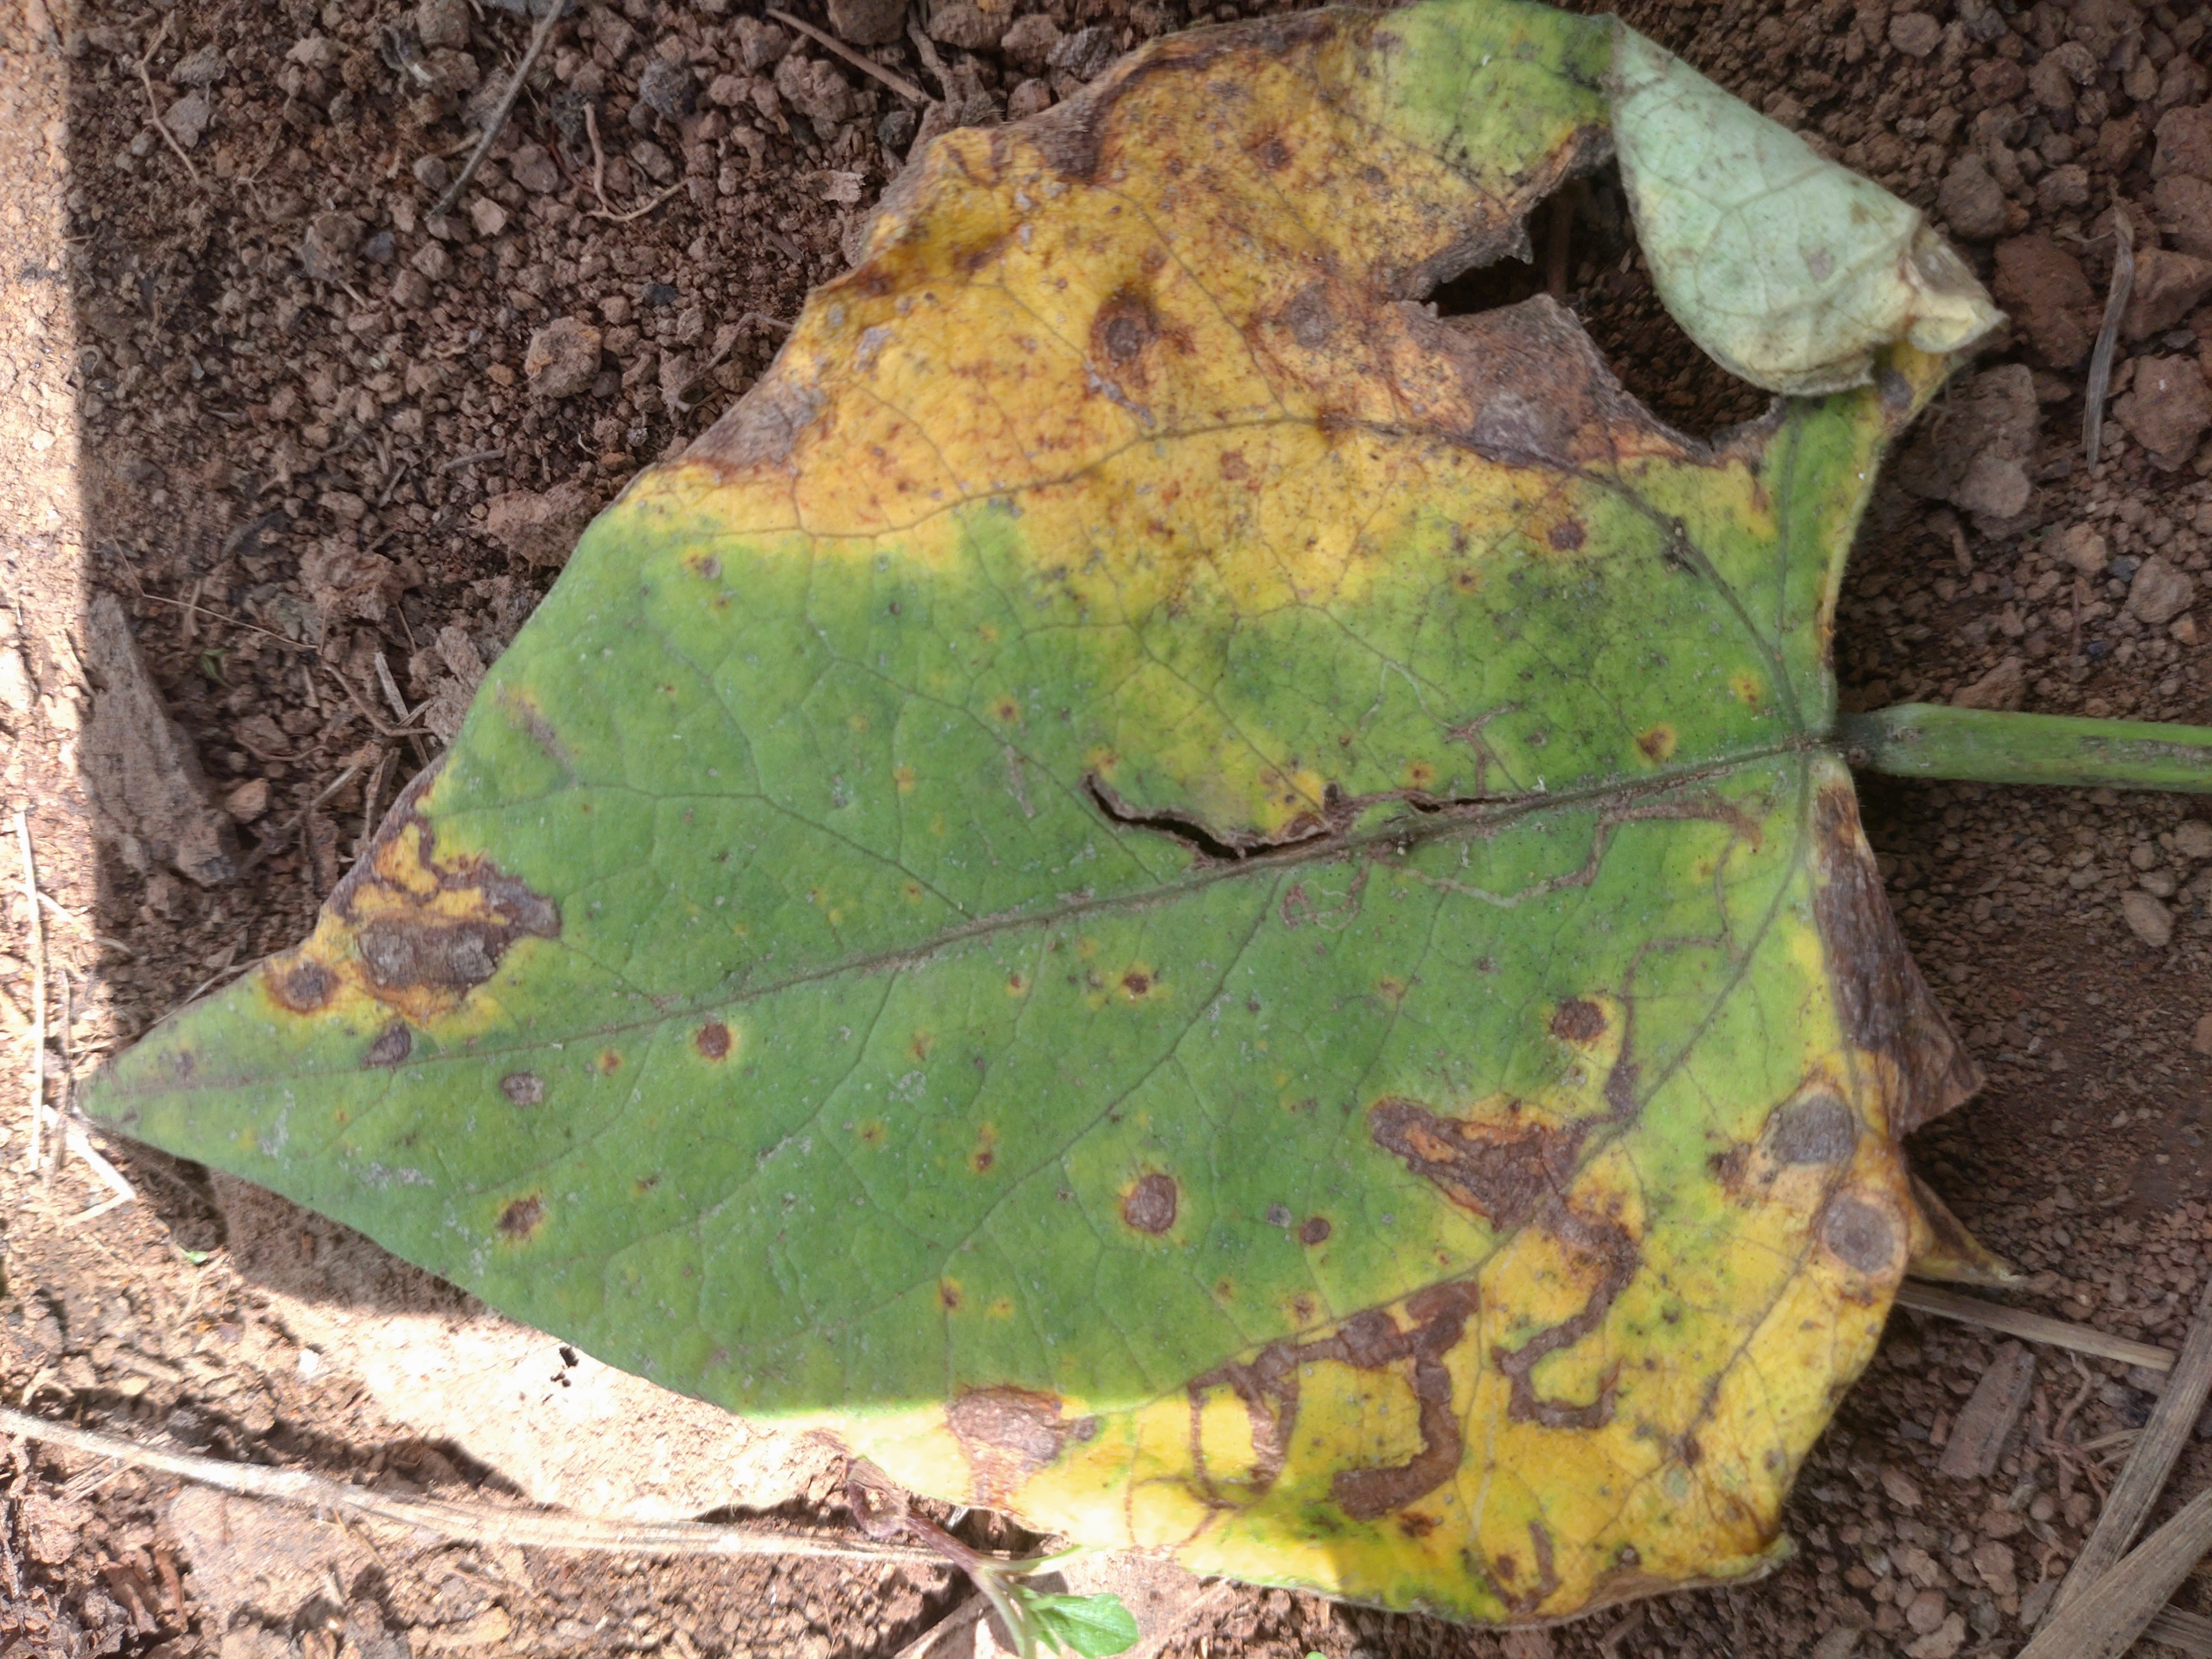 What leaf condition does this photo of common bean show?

rust
